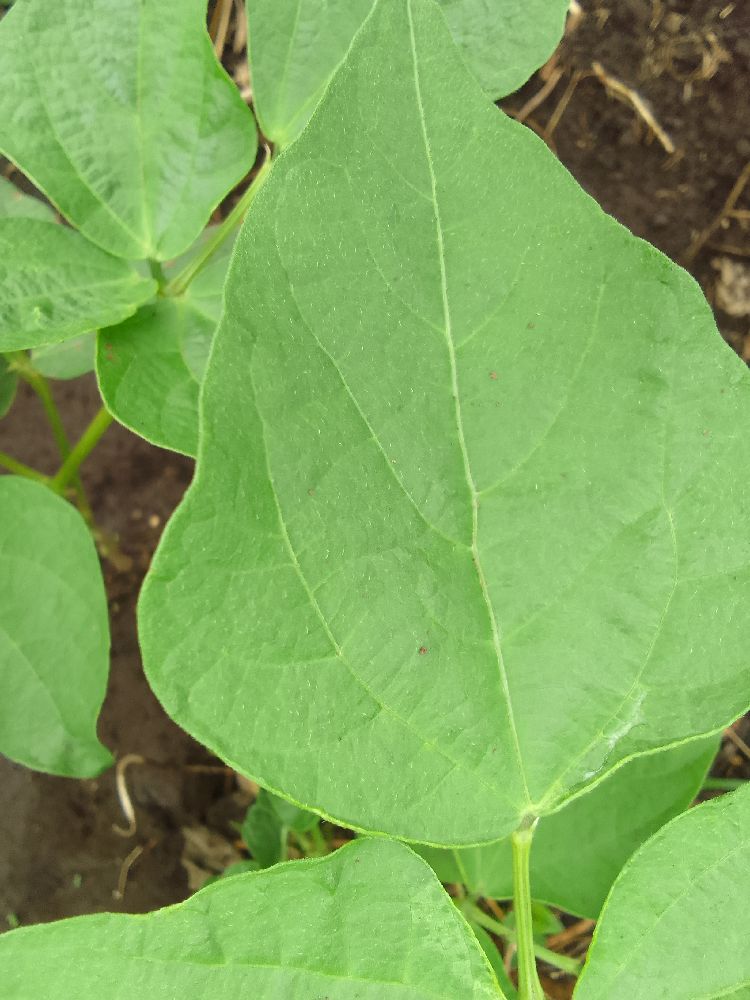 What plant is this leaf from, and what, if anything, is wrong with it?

common bean, healthy
